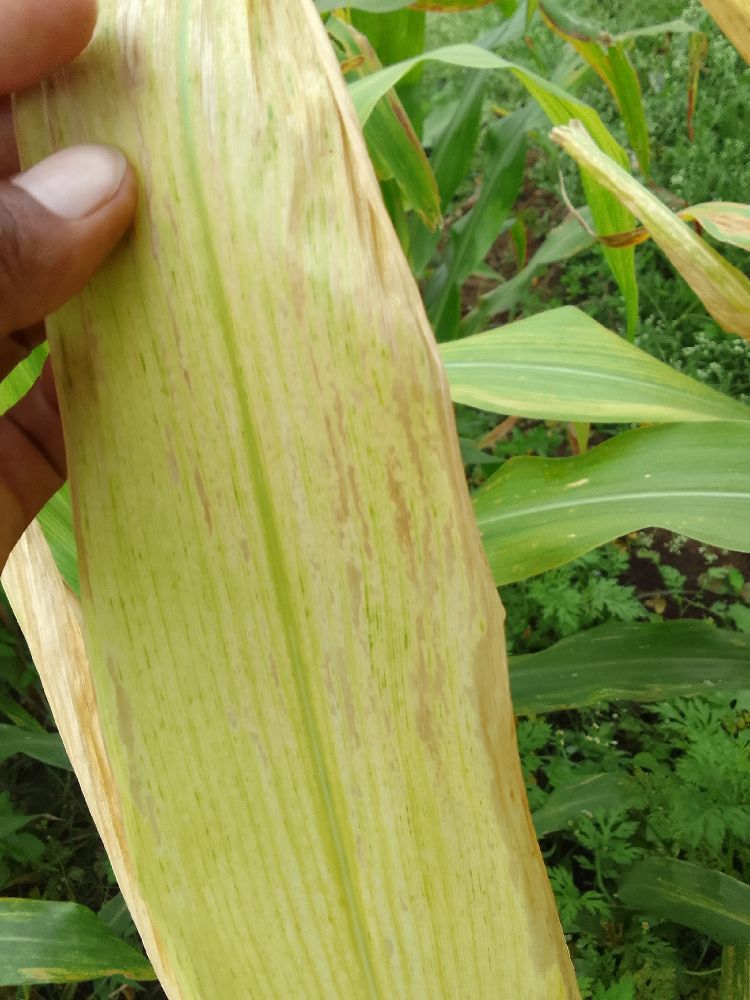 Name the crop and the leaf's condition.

maize, maize lethal necrosis
